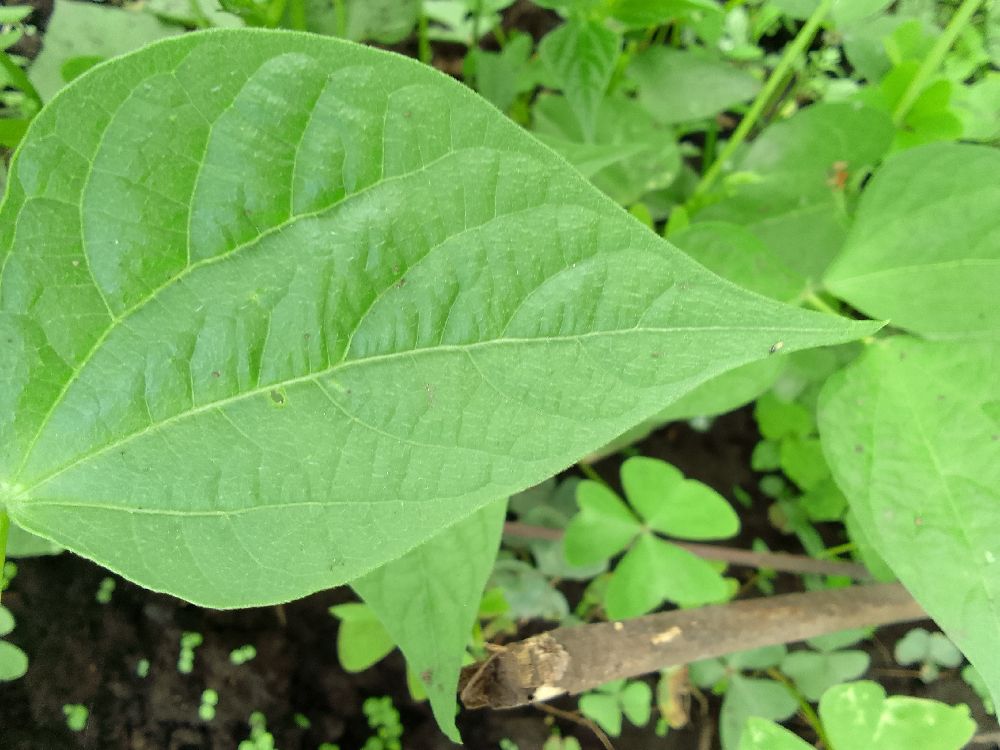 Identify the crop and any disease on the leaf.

common bean, healthy
